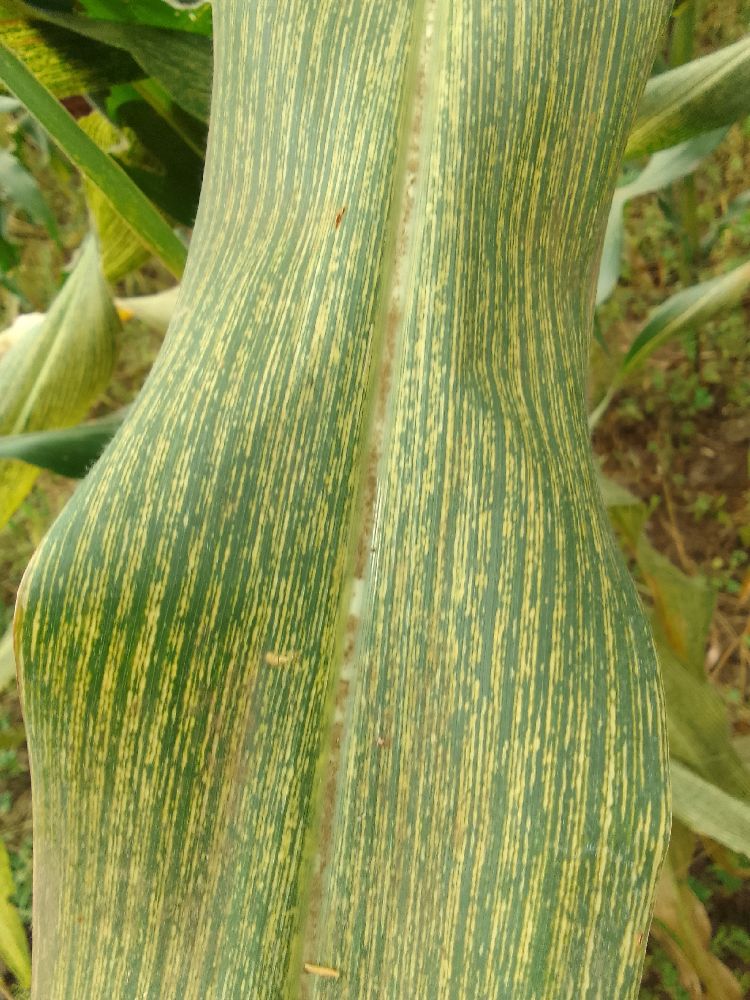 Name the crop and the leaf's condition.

maize, maize streak virus
